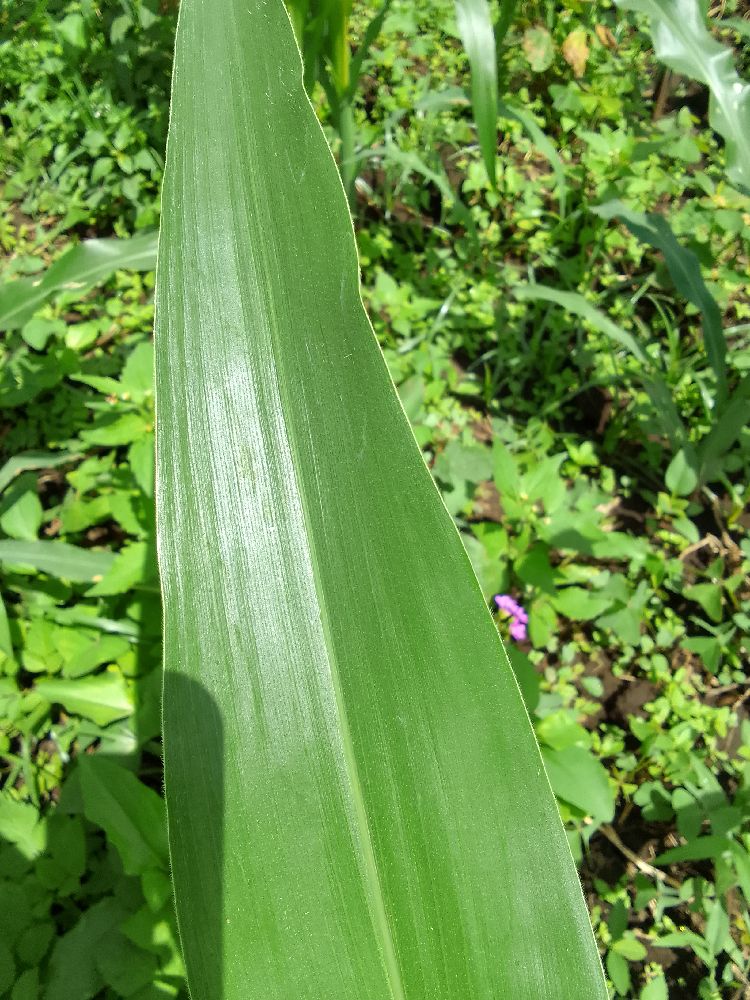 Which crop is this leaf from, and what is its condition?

maize, healthy
